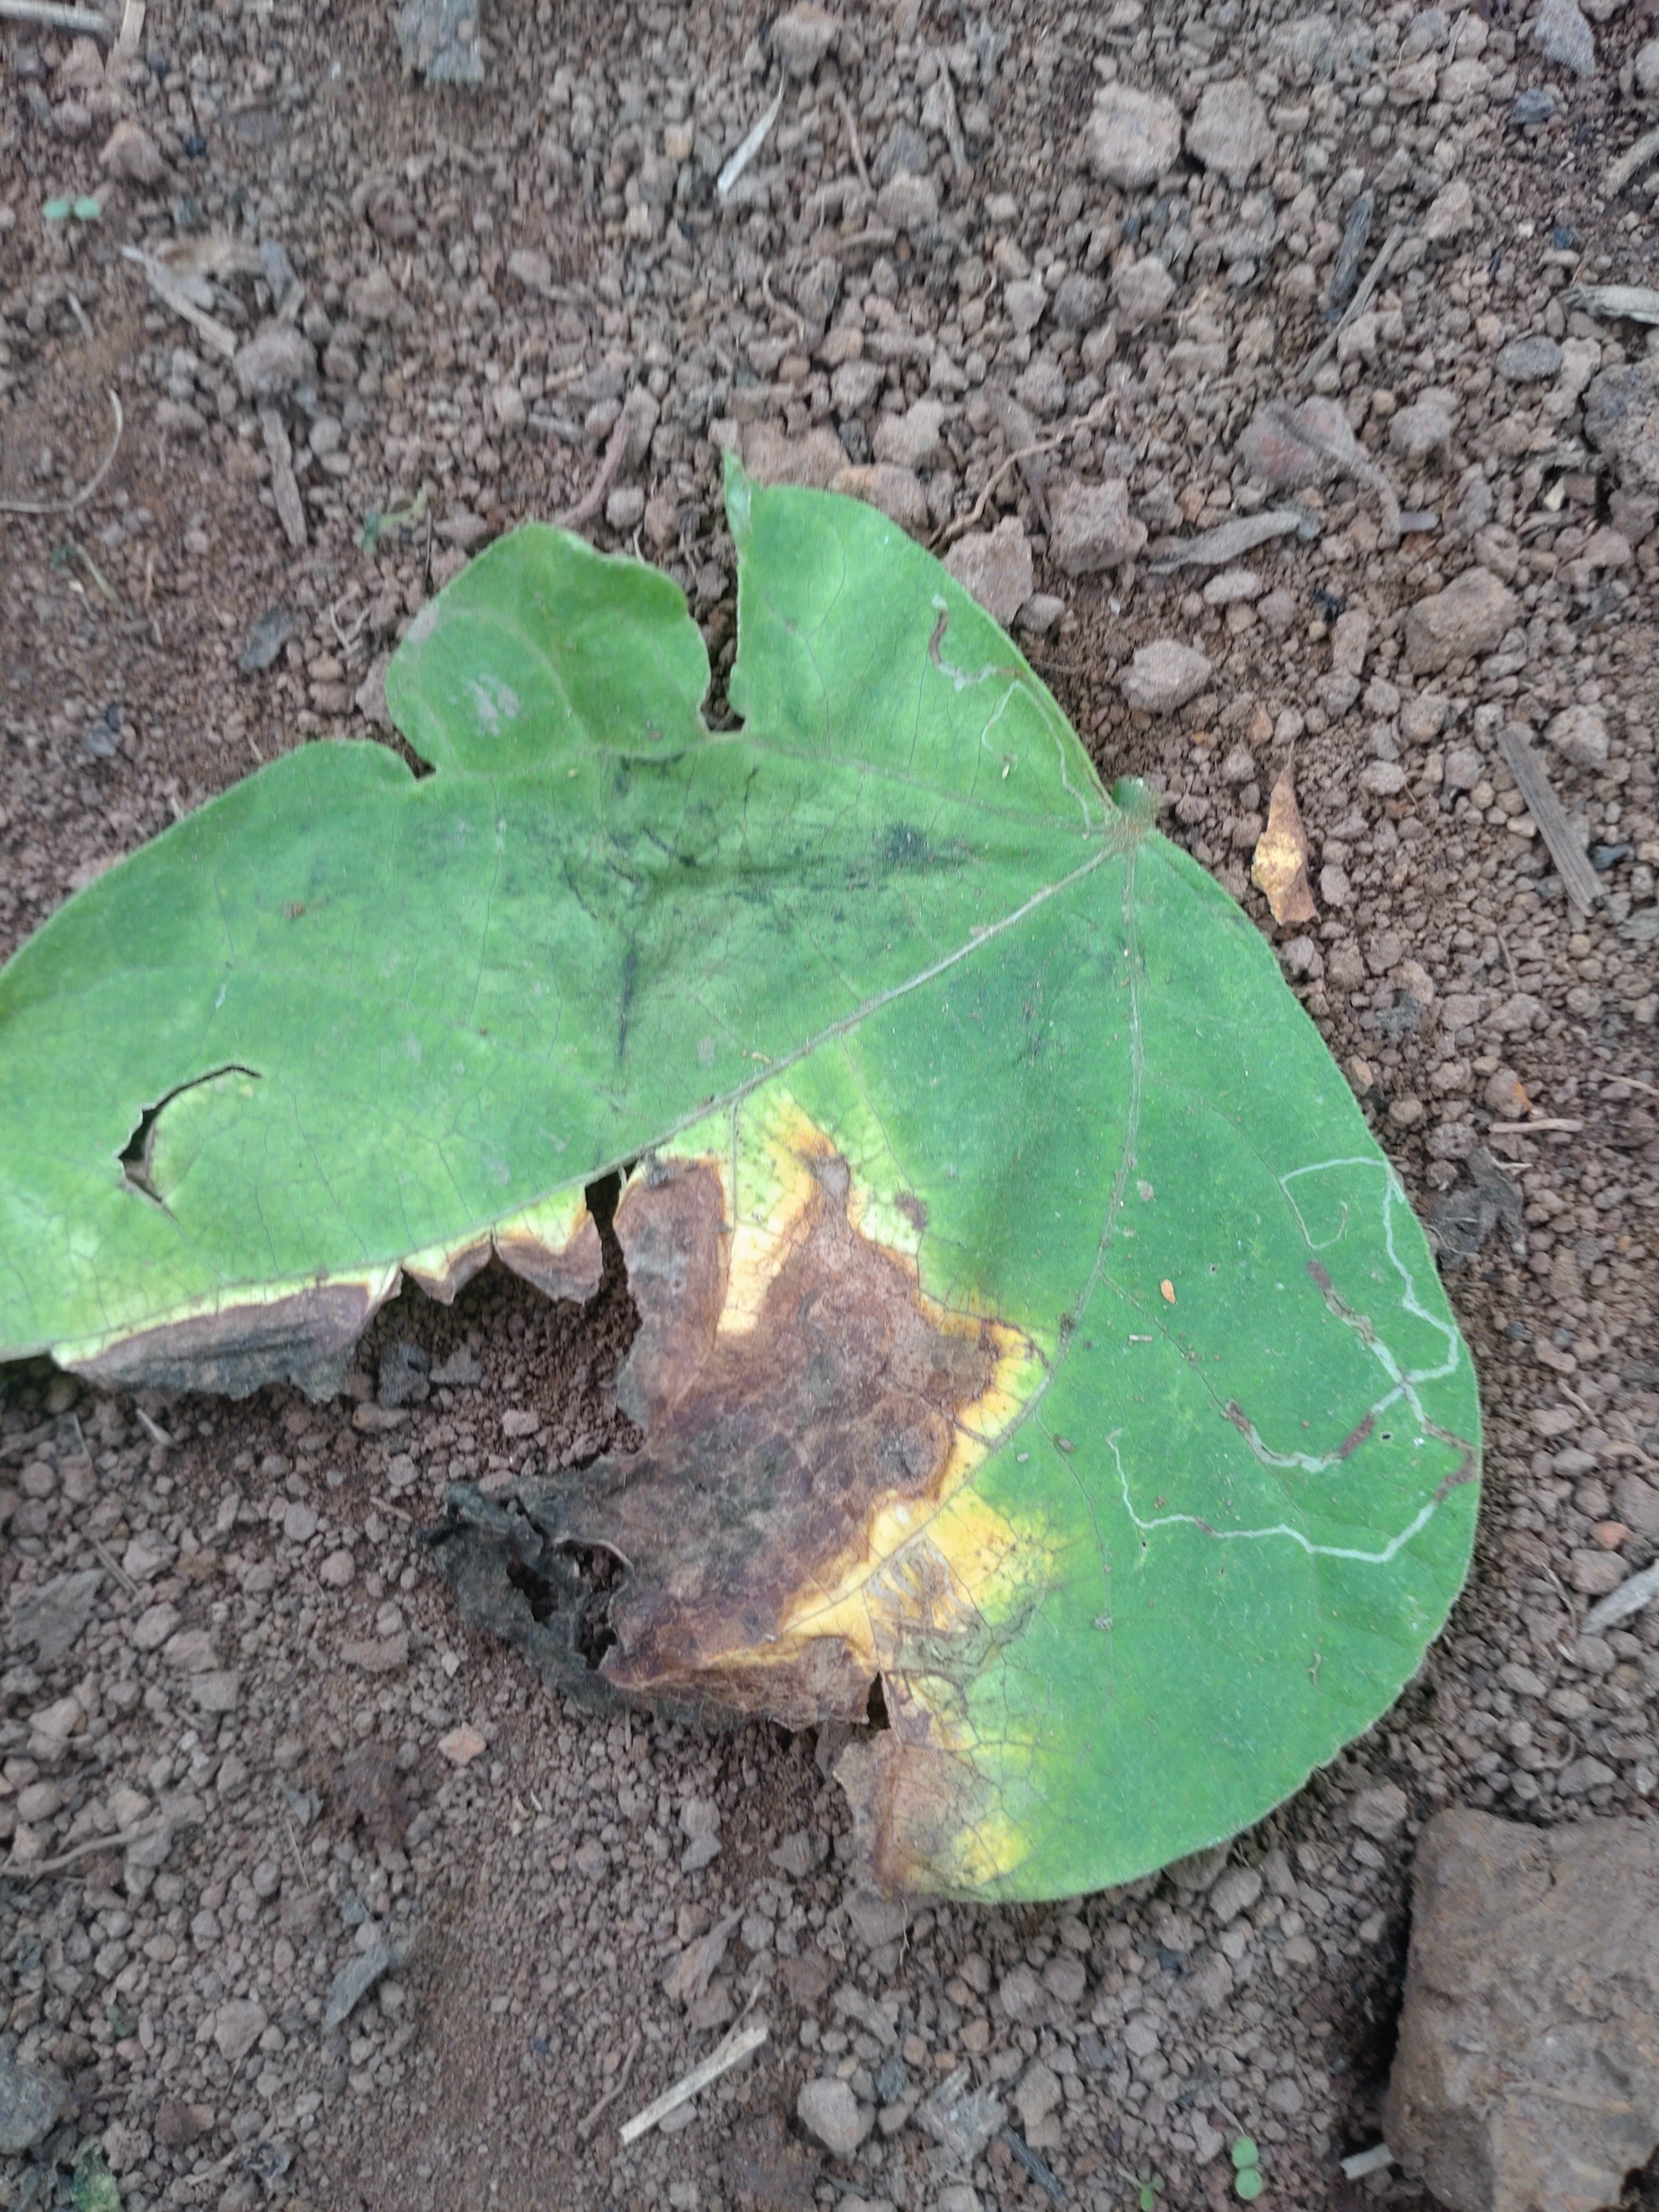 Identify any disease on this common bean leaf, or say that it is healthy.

anthracnose
